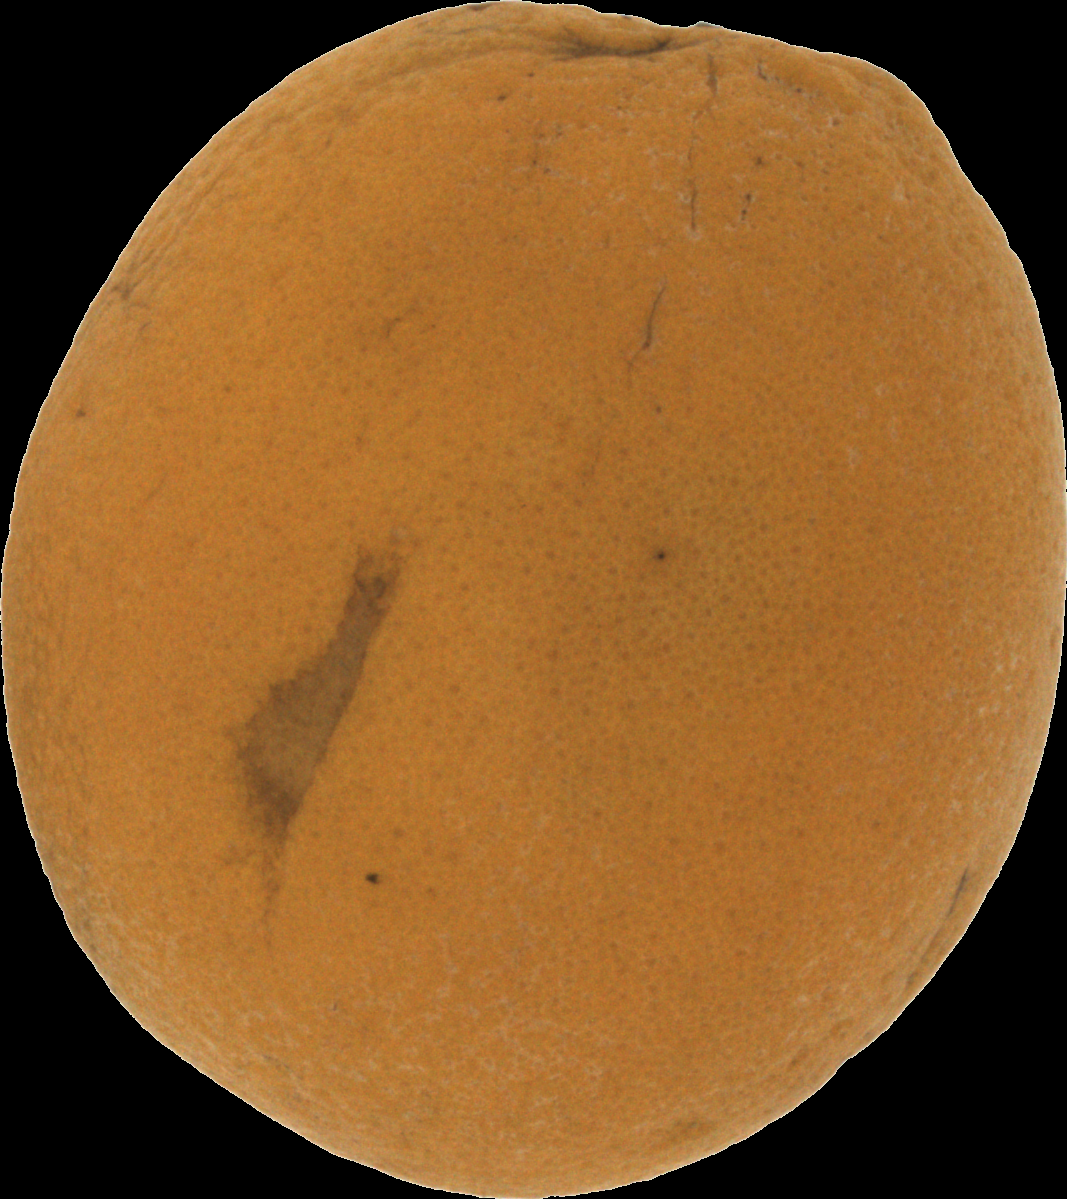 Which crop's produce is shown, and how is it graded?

orange, bad
